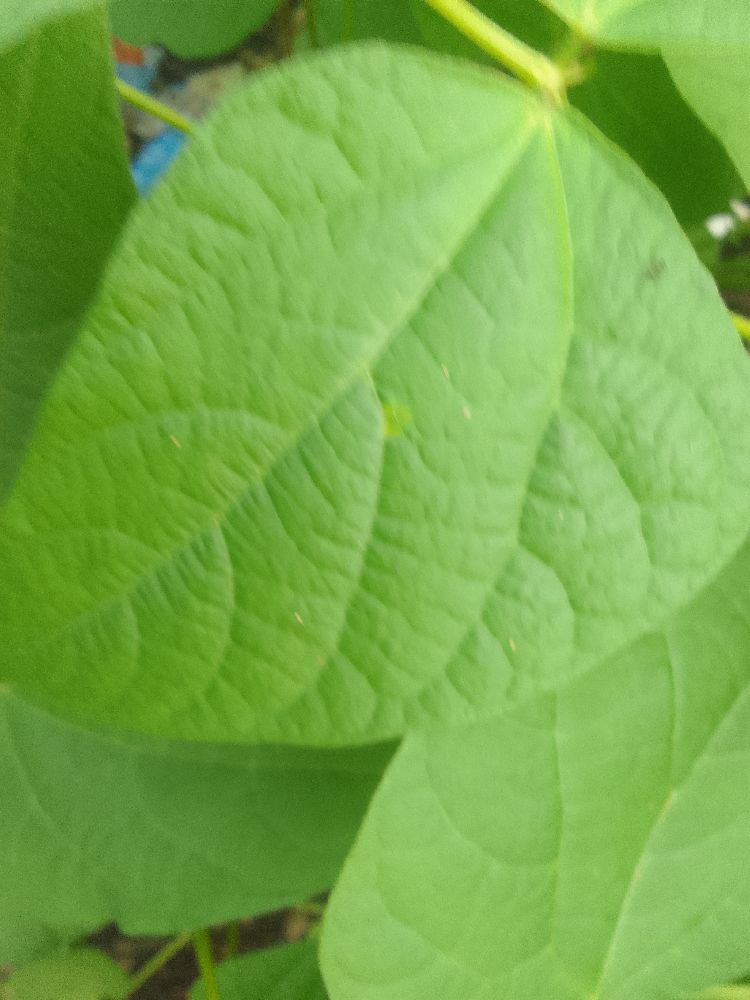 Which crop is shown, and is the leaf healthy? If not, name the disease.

common bean, healthy
